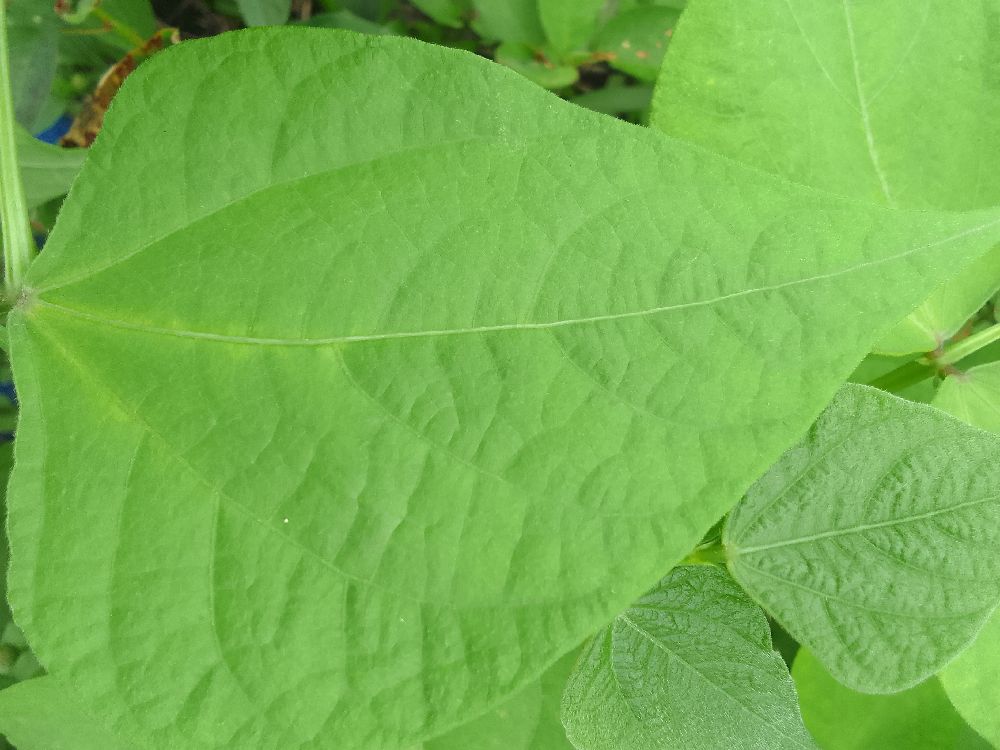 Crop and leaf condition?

common bean, healthy
